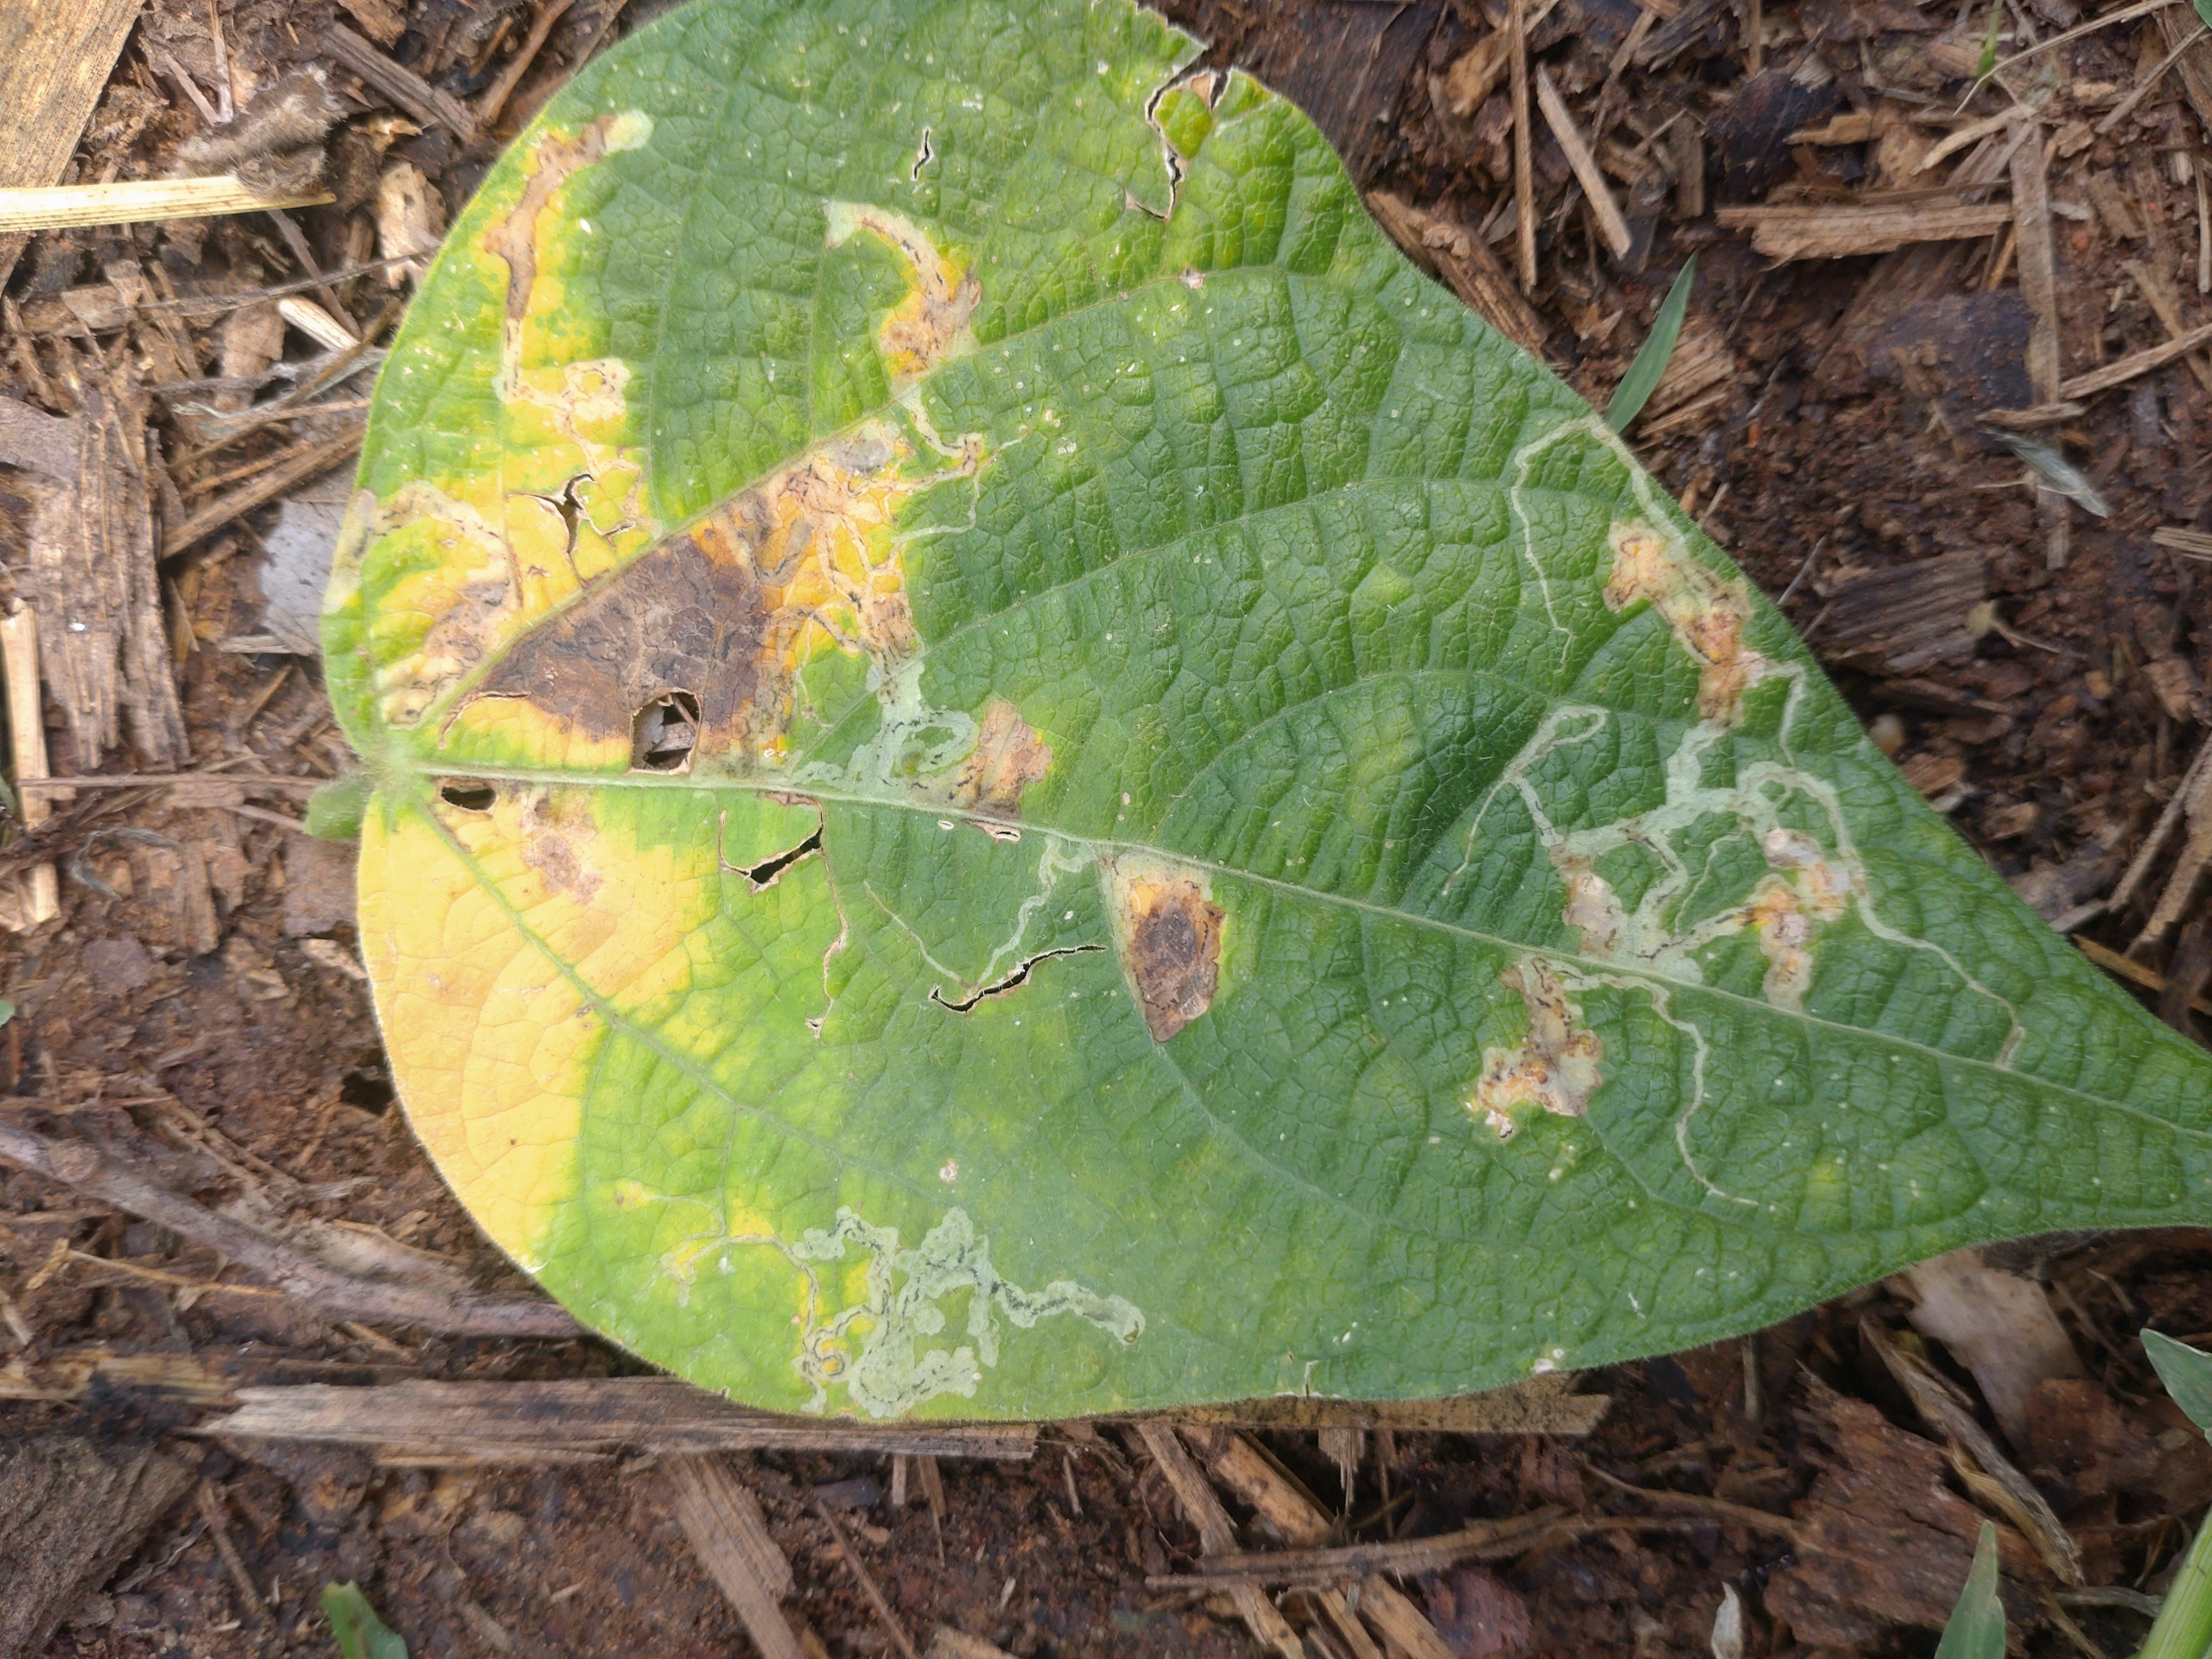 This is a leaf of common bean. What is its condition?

anthracnose
